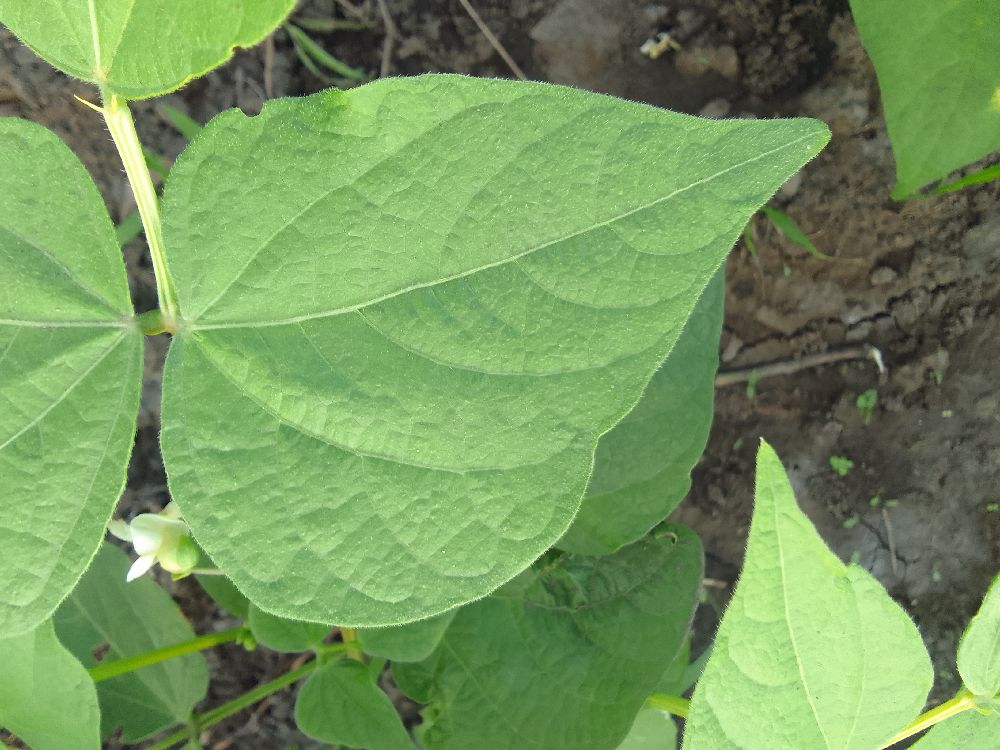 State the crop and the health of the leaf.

common bean, healthy
